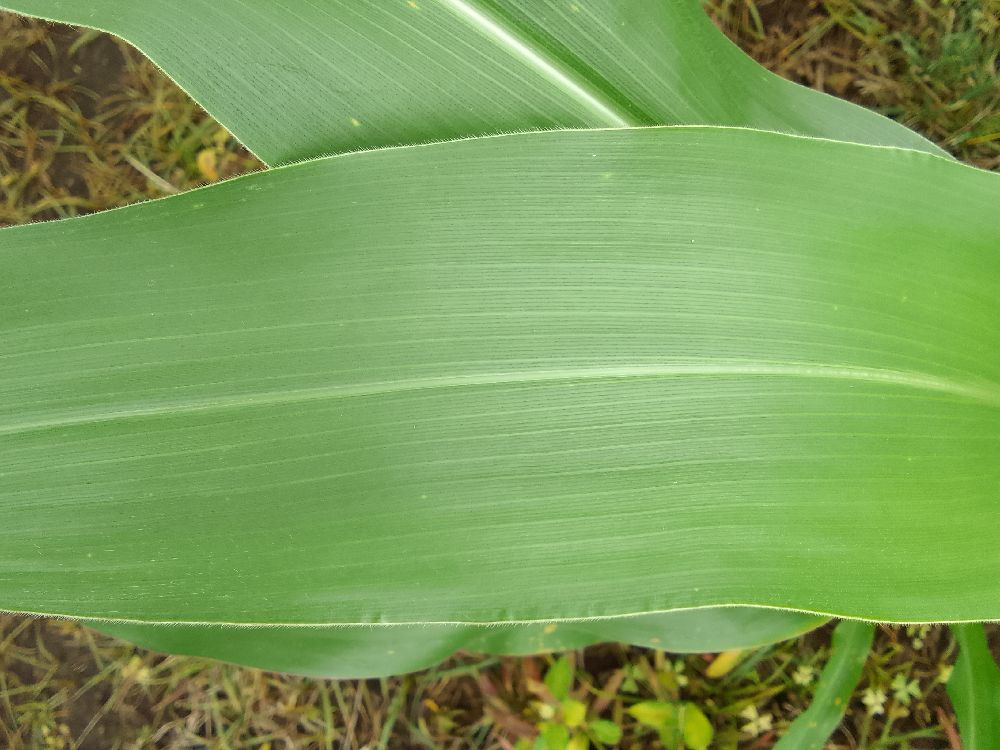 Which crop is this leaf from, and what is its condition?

maize, healthy
